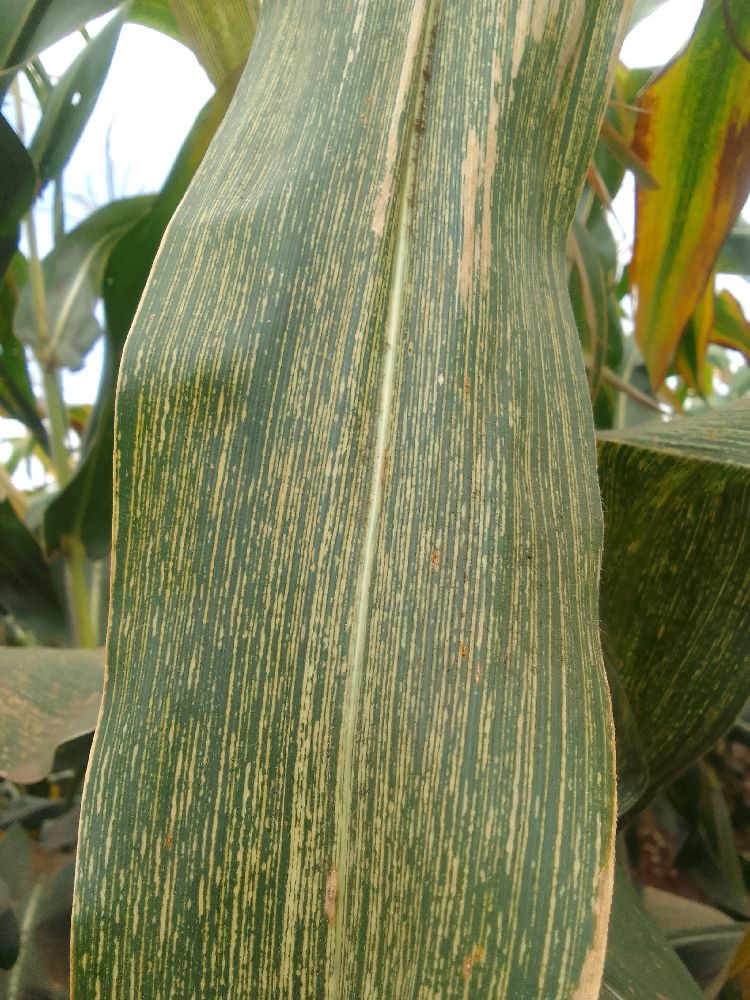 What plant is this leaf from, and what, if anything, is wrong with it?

maize, maize streak virus
